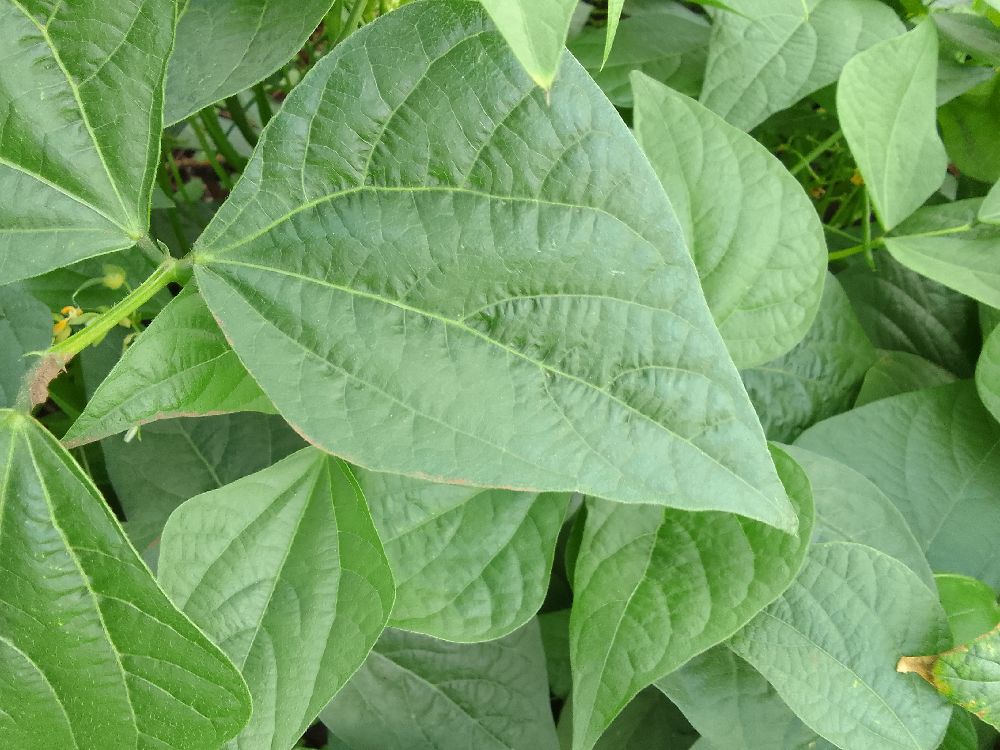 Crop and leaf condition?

common bean, healthy
